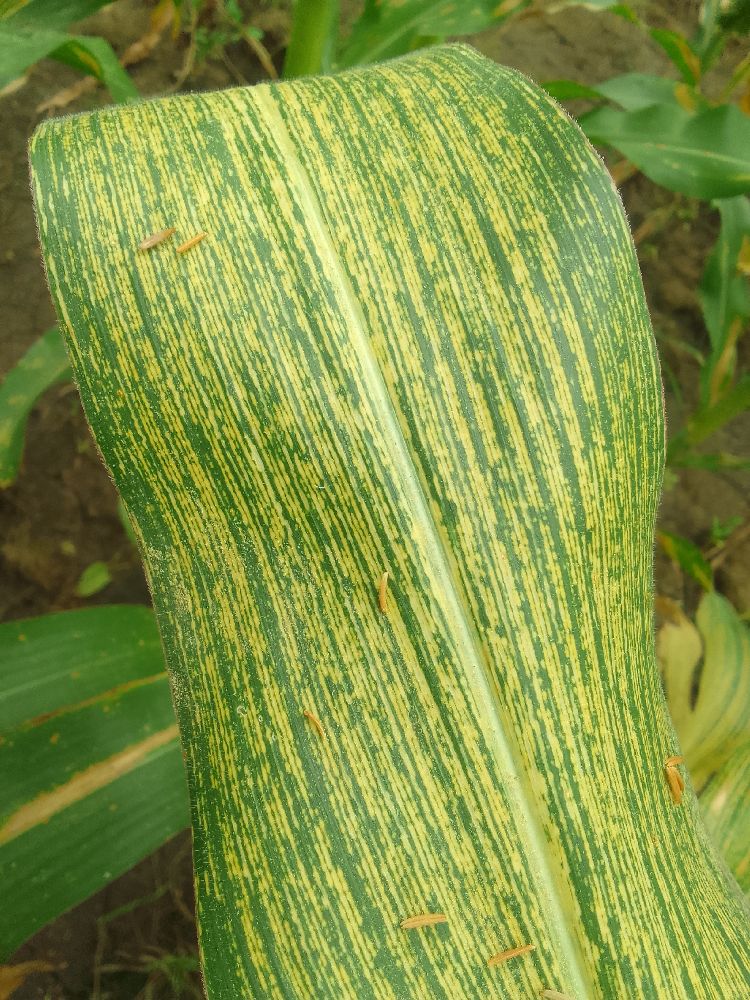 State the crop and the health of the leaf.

maize, maize streak virus
